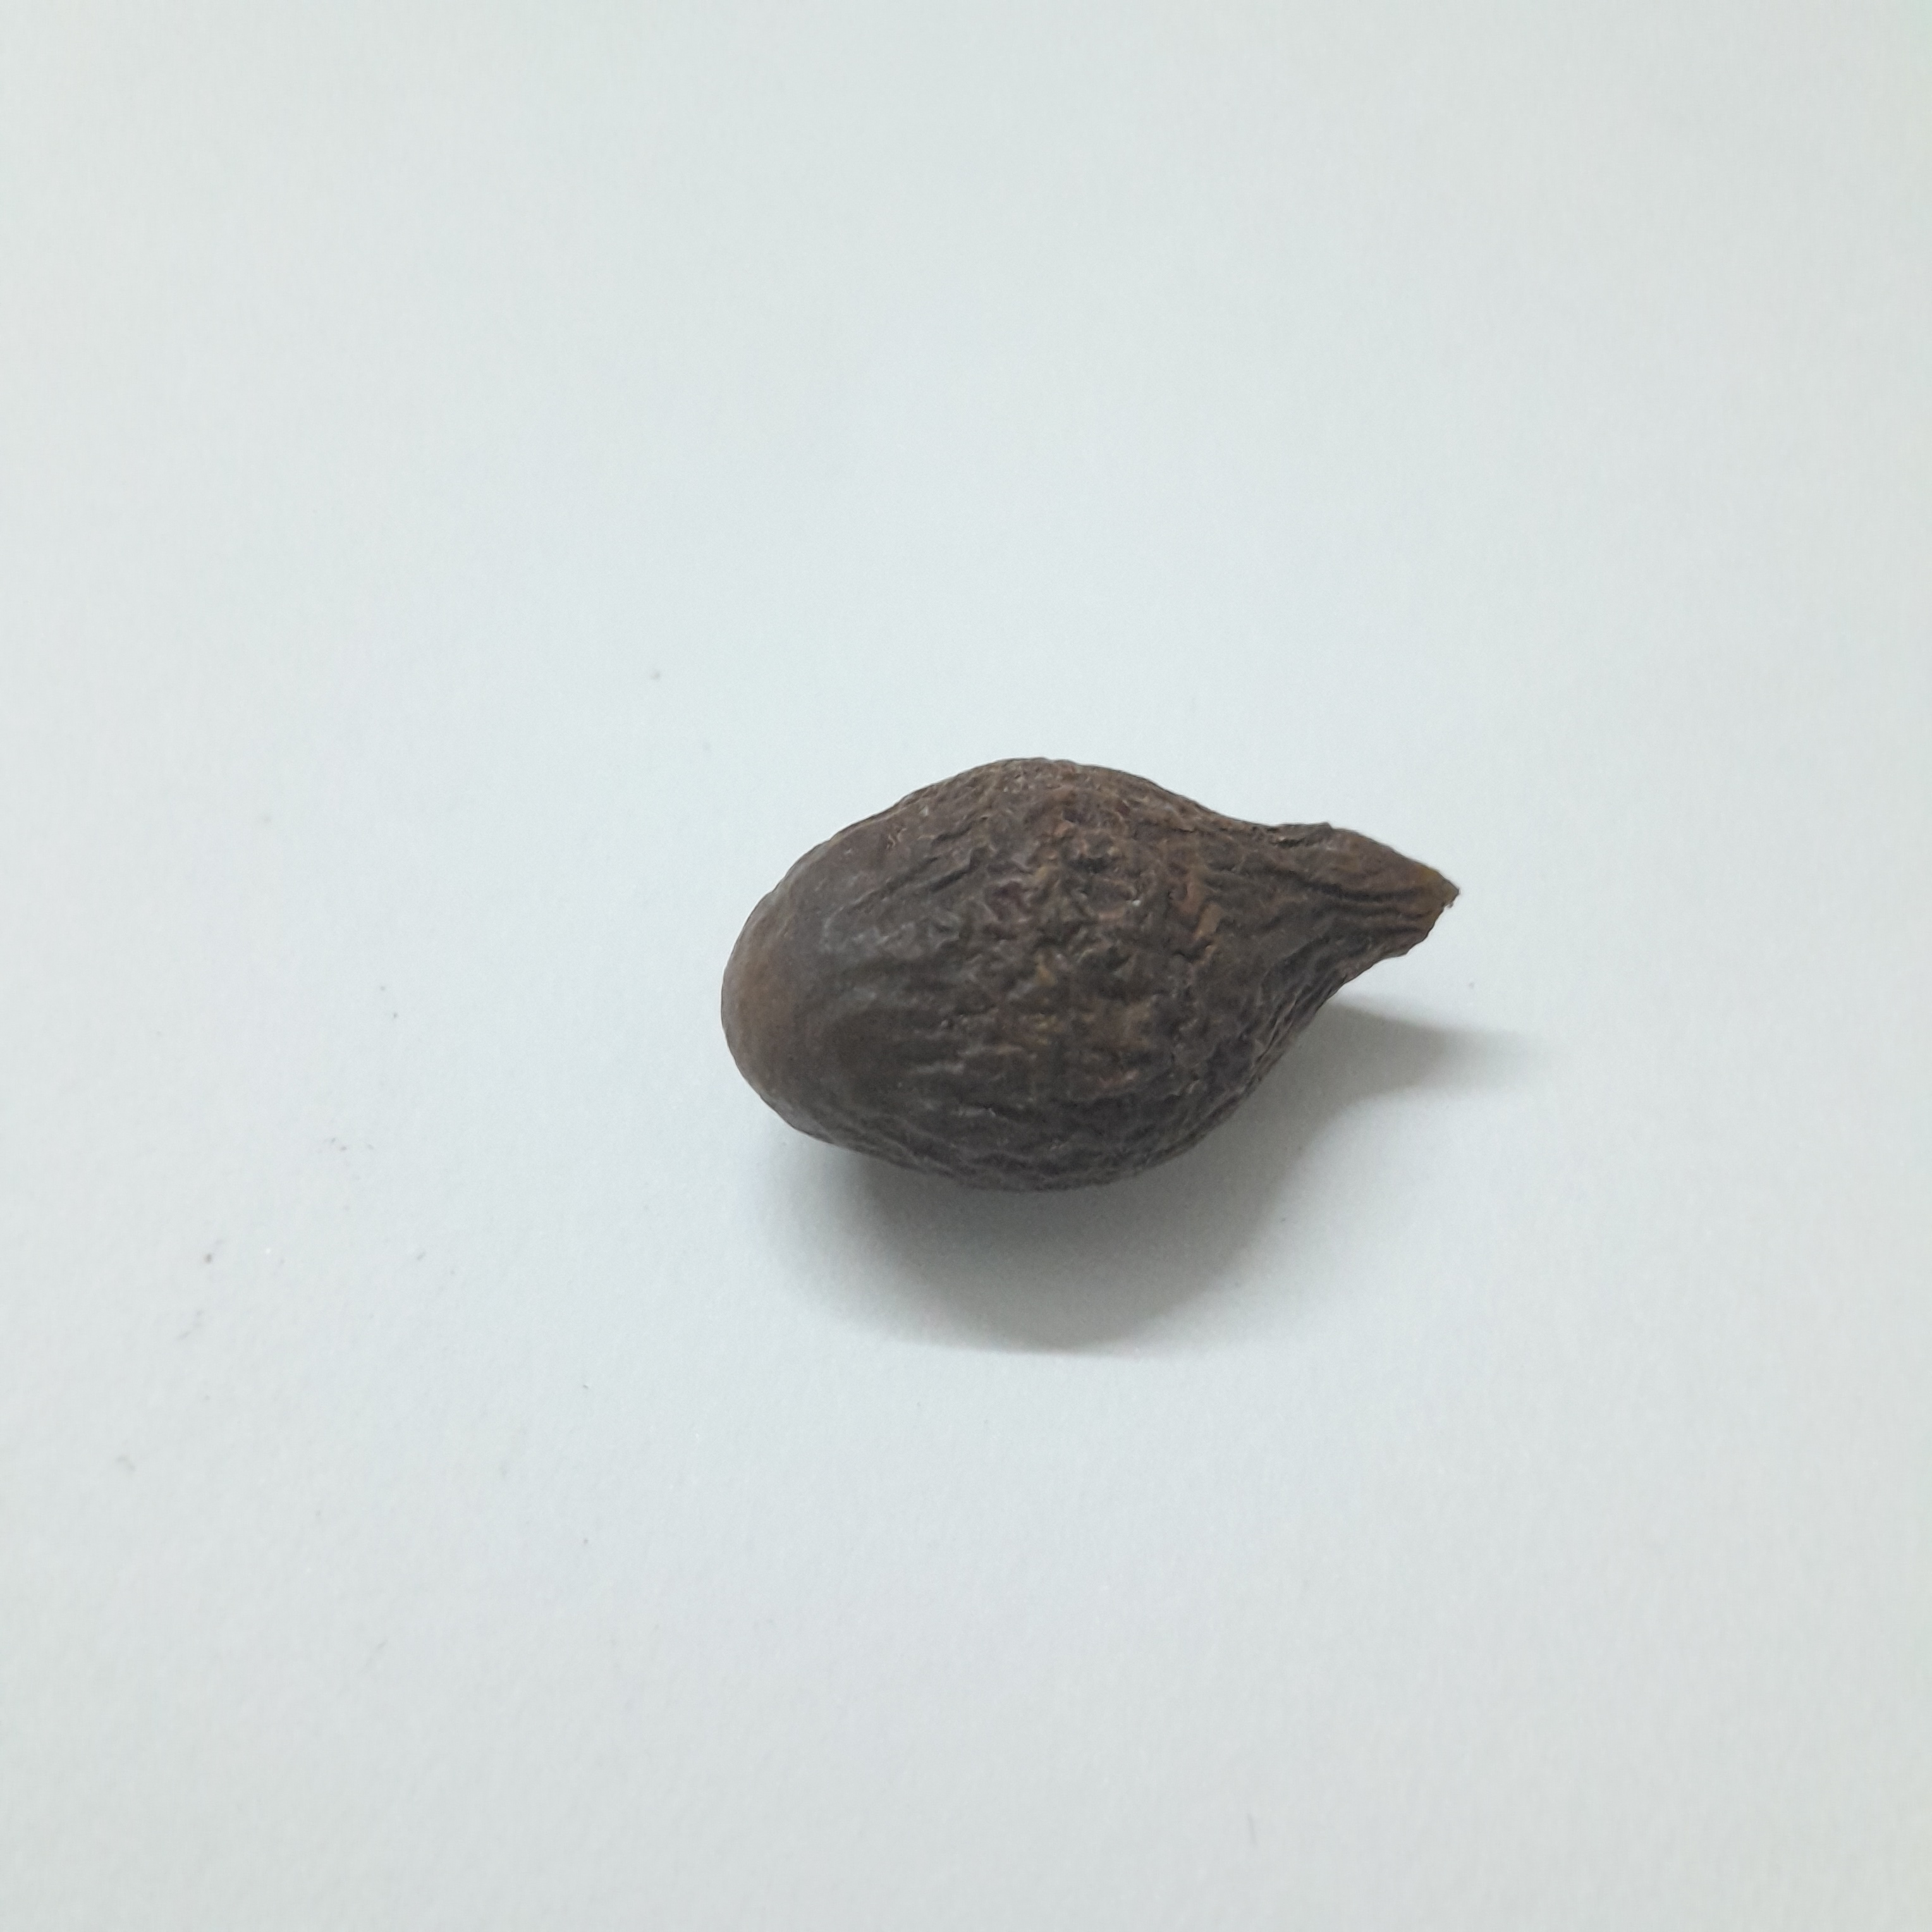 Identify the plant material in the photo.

niranjanphal
